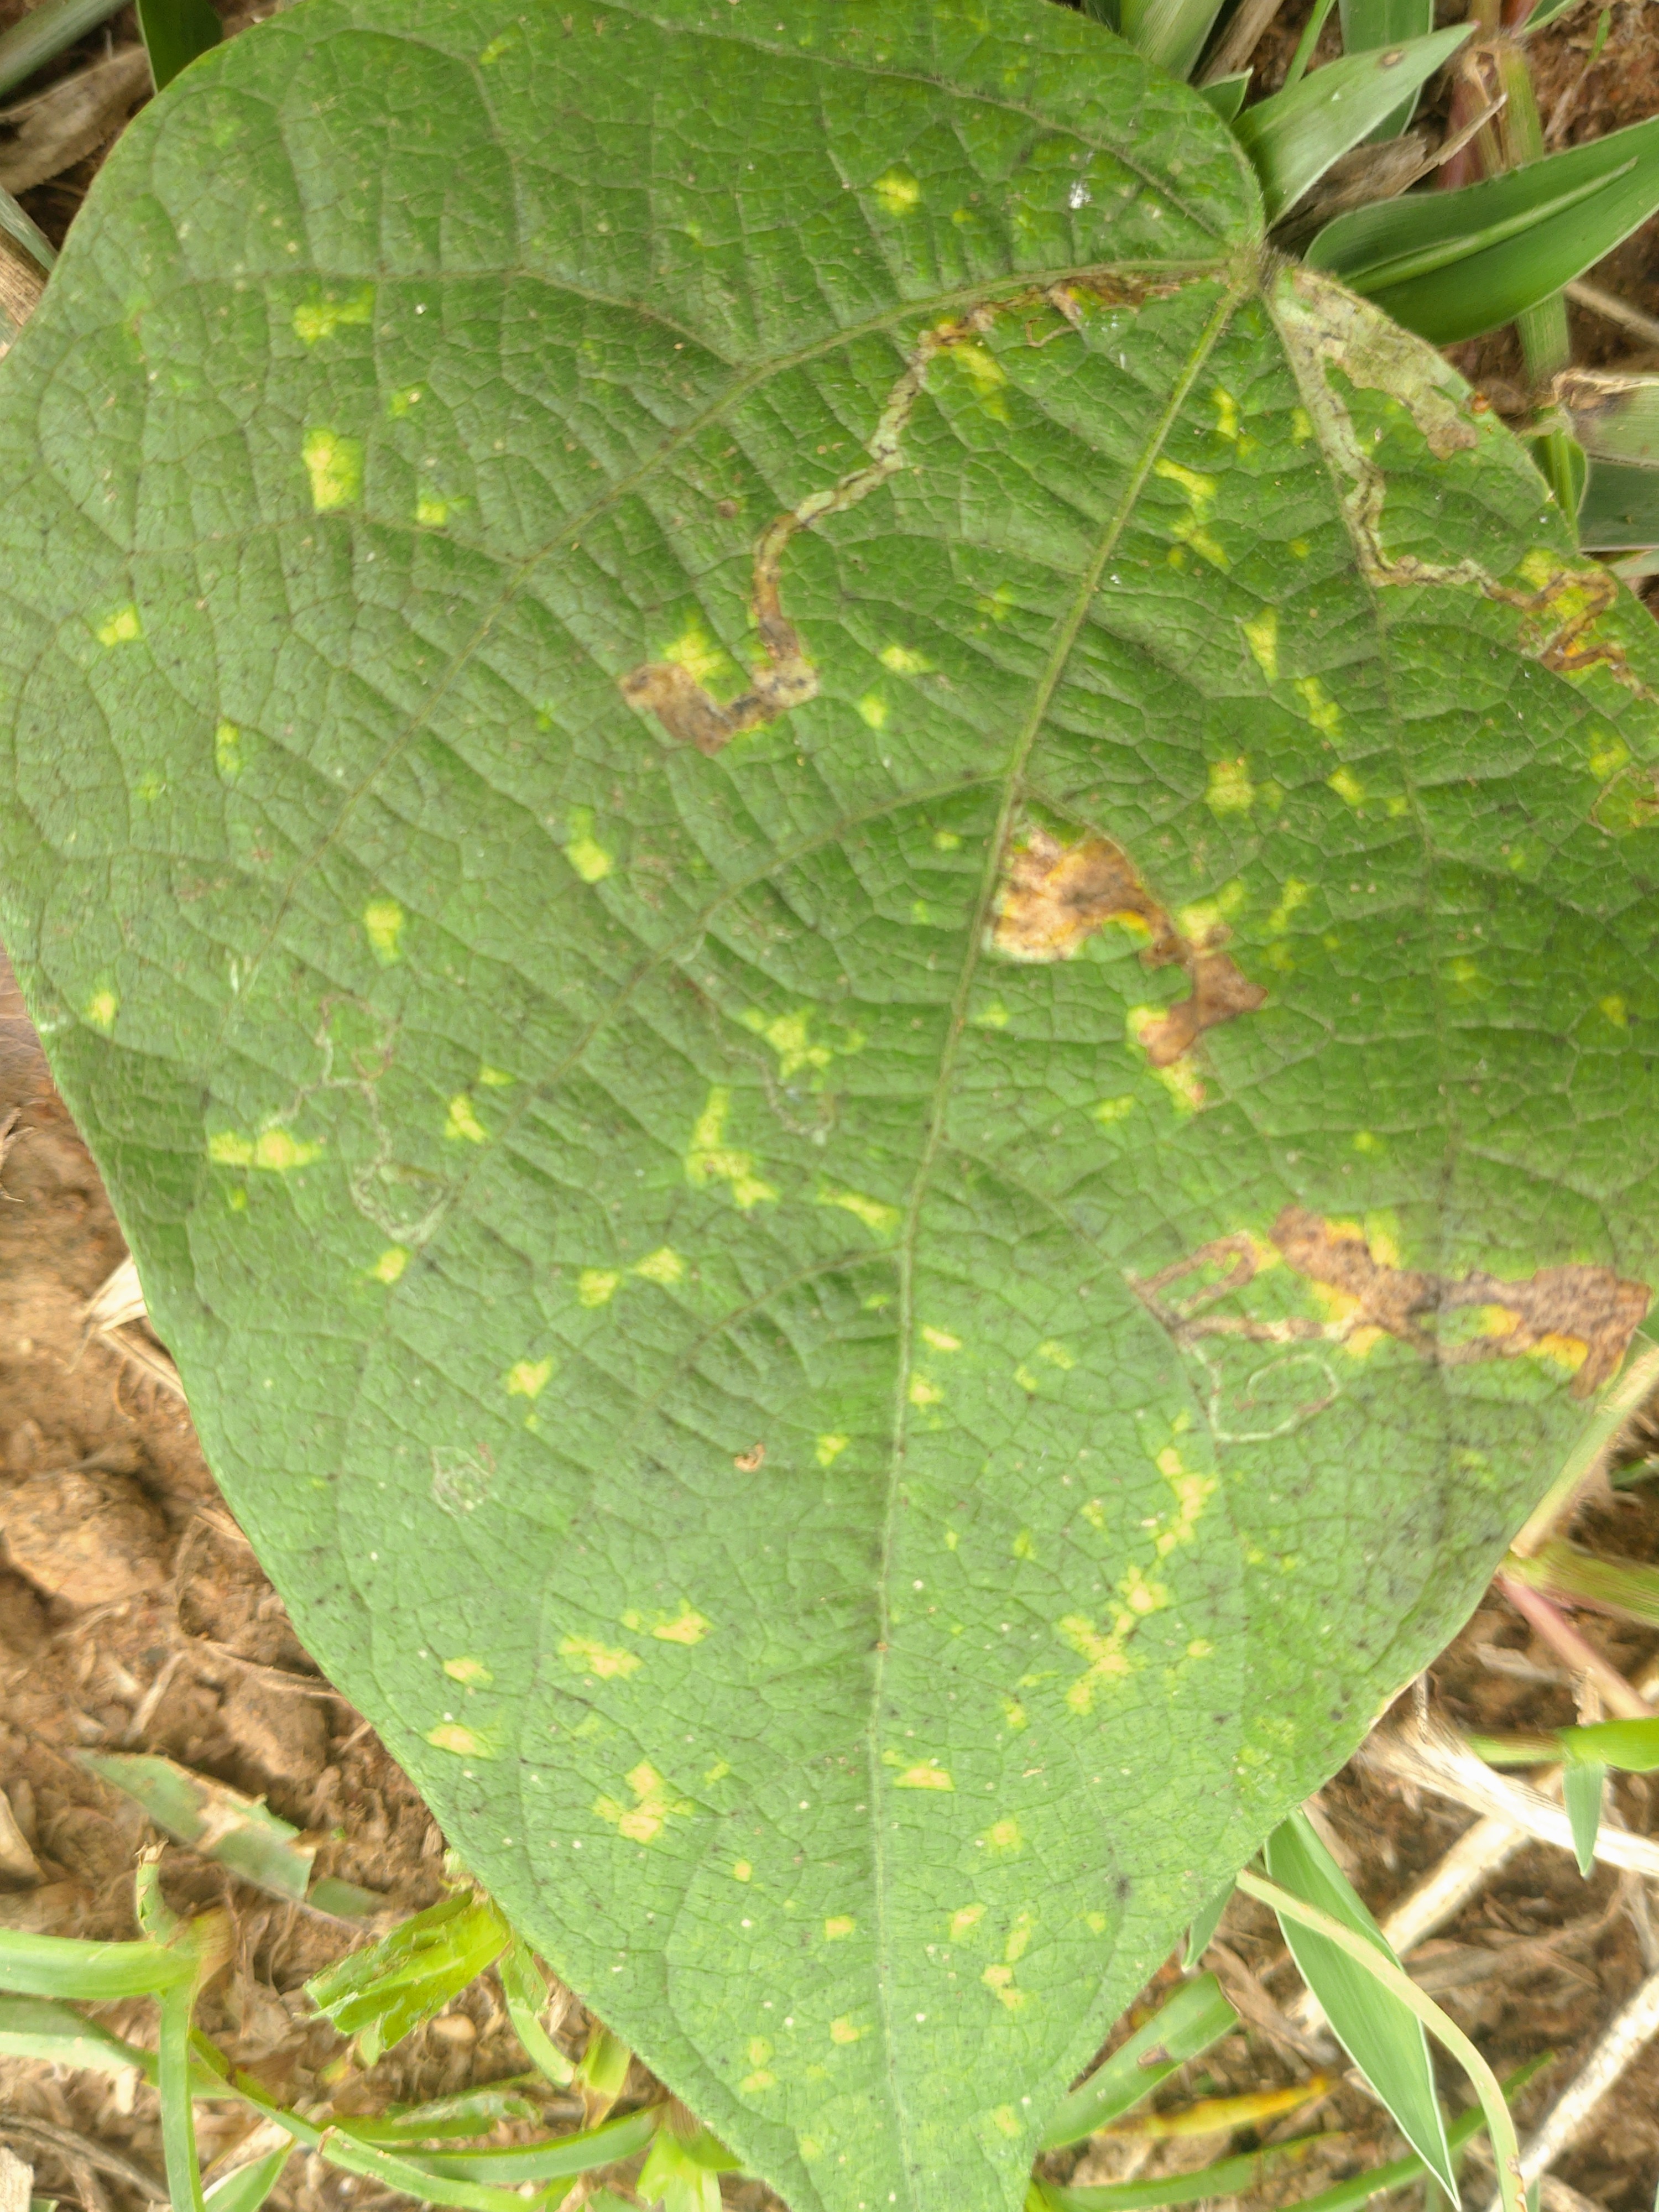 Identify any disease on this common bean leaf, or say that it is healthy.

rust
